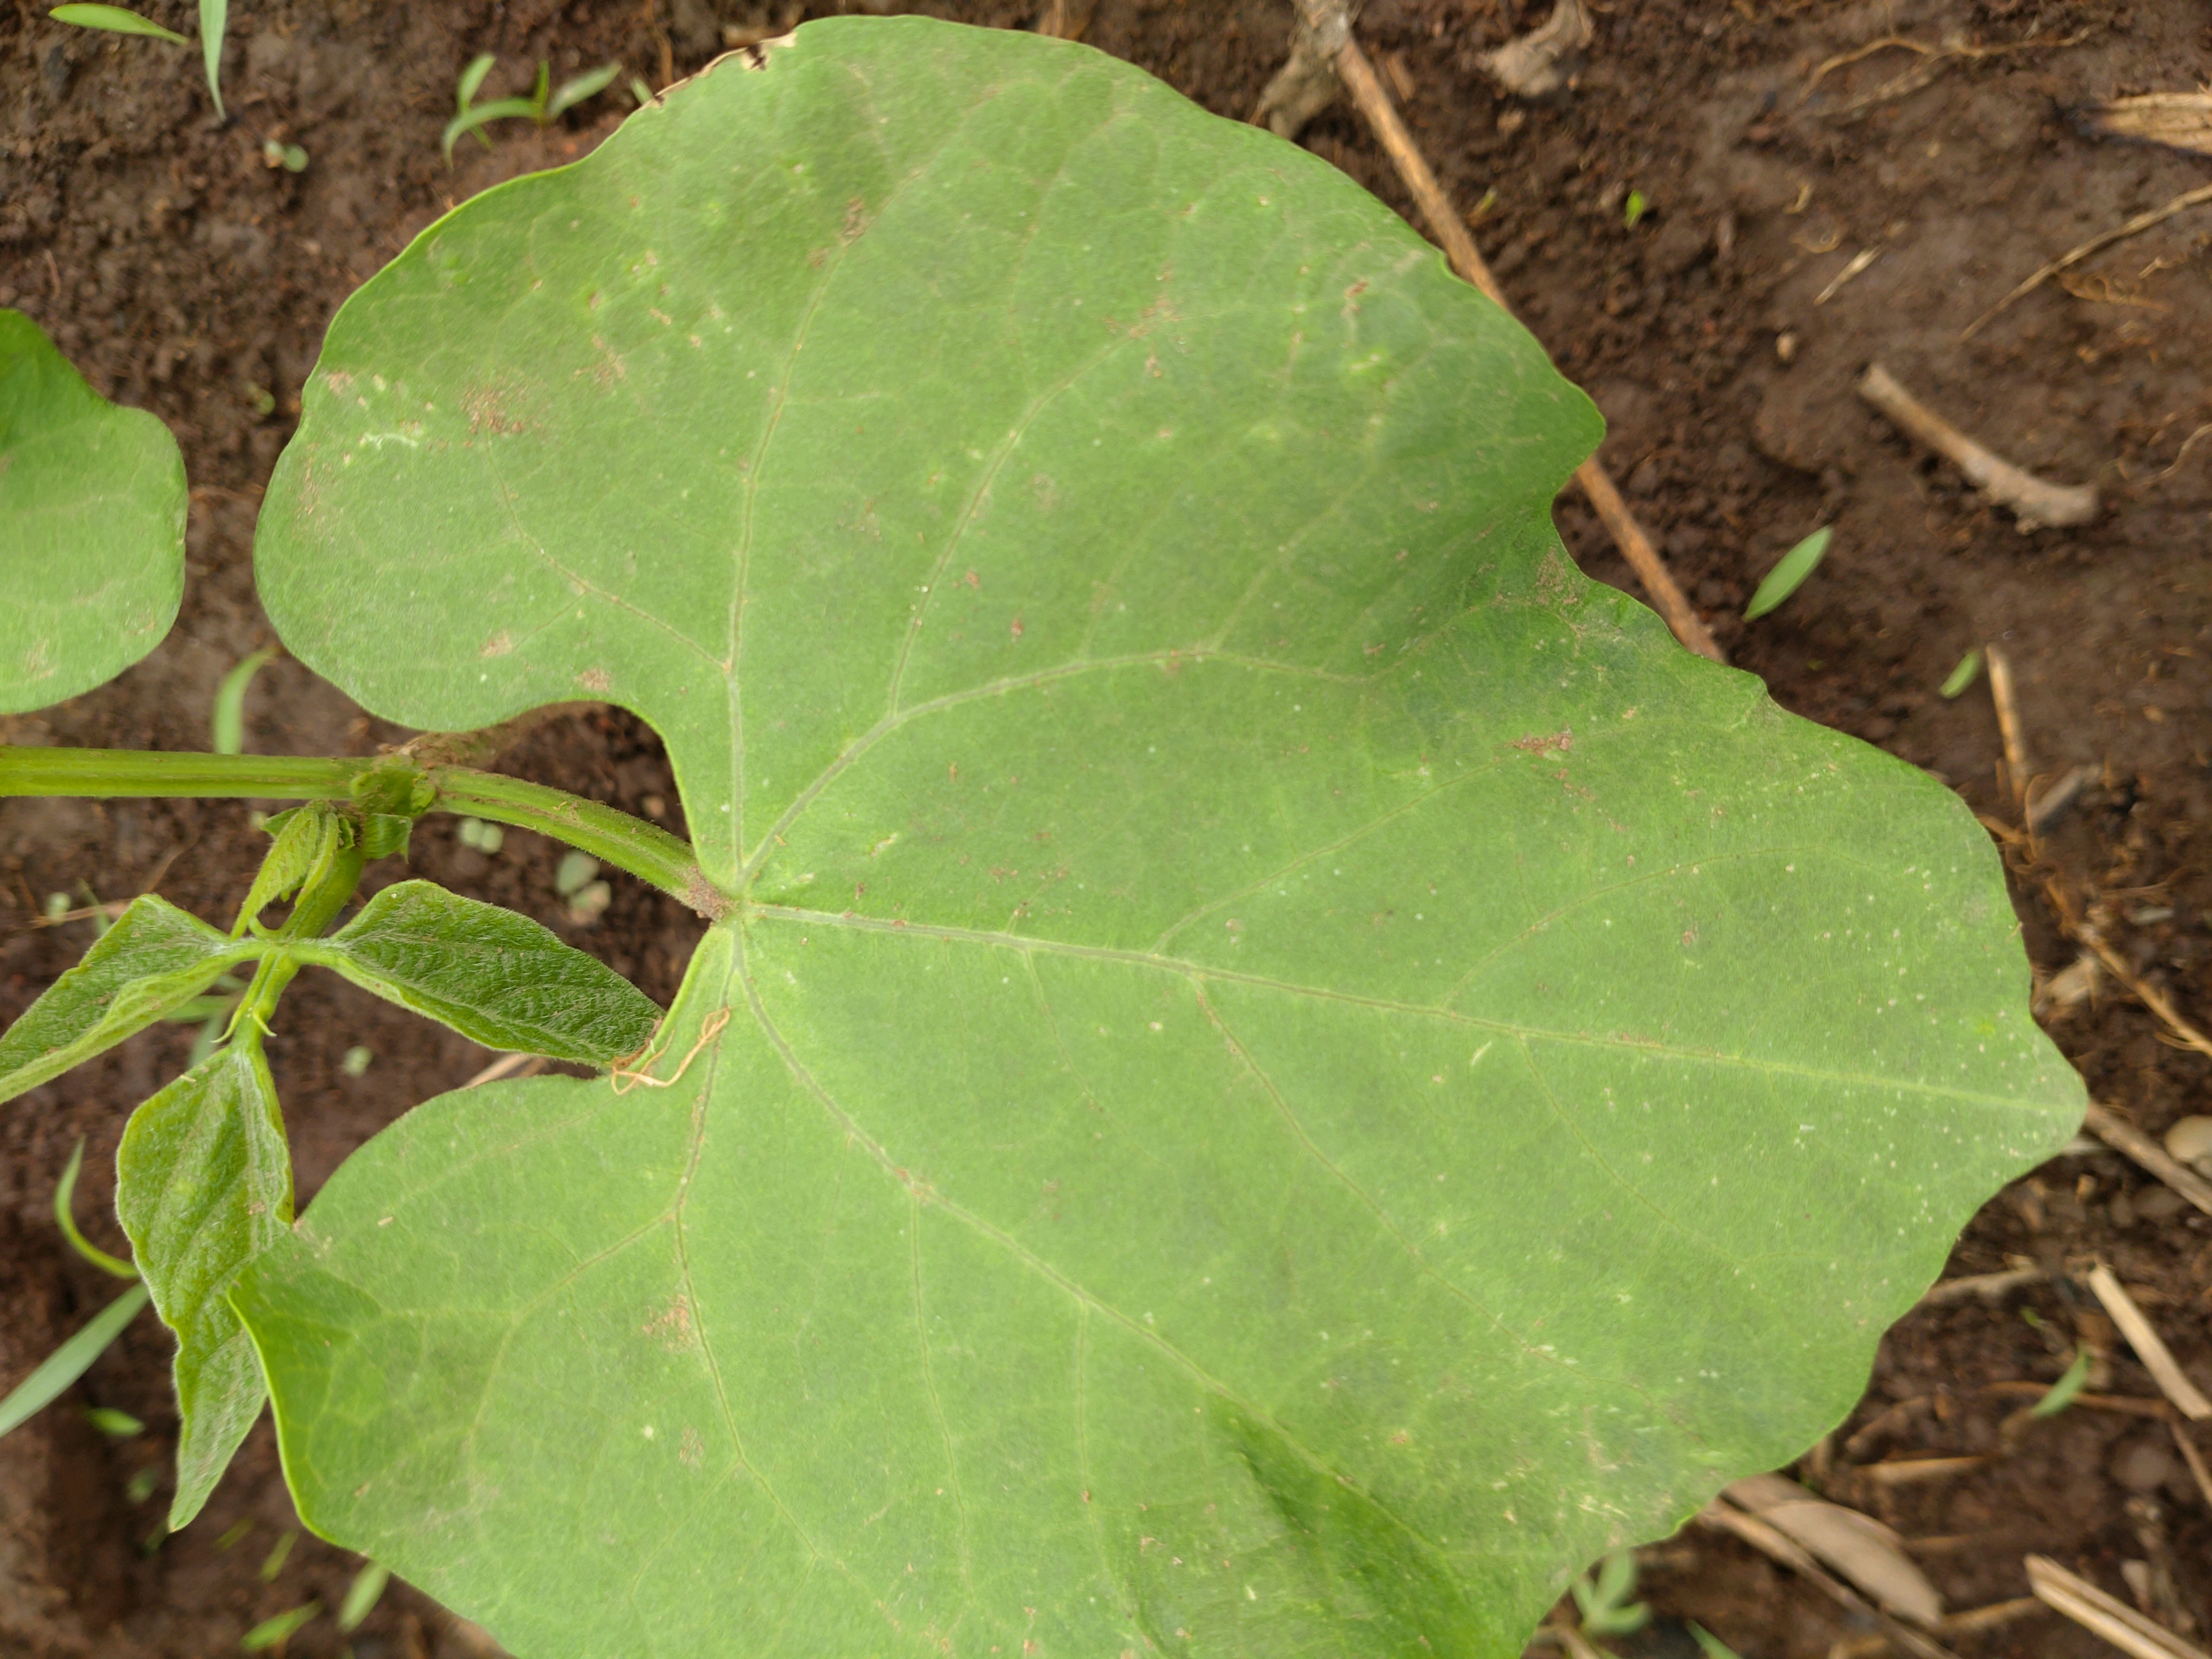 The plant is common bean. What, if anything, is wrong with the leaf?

healthy
